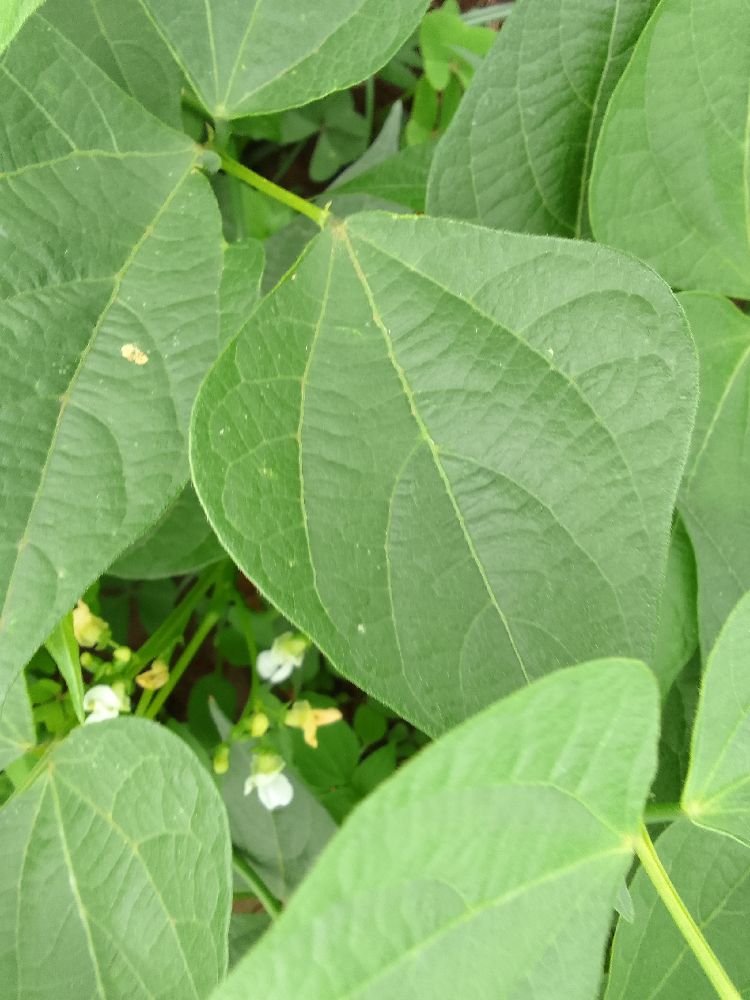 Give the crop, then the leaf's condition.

common bean, healthy
